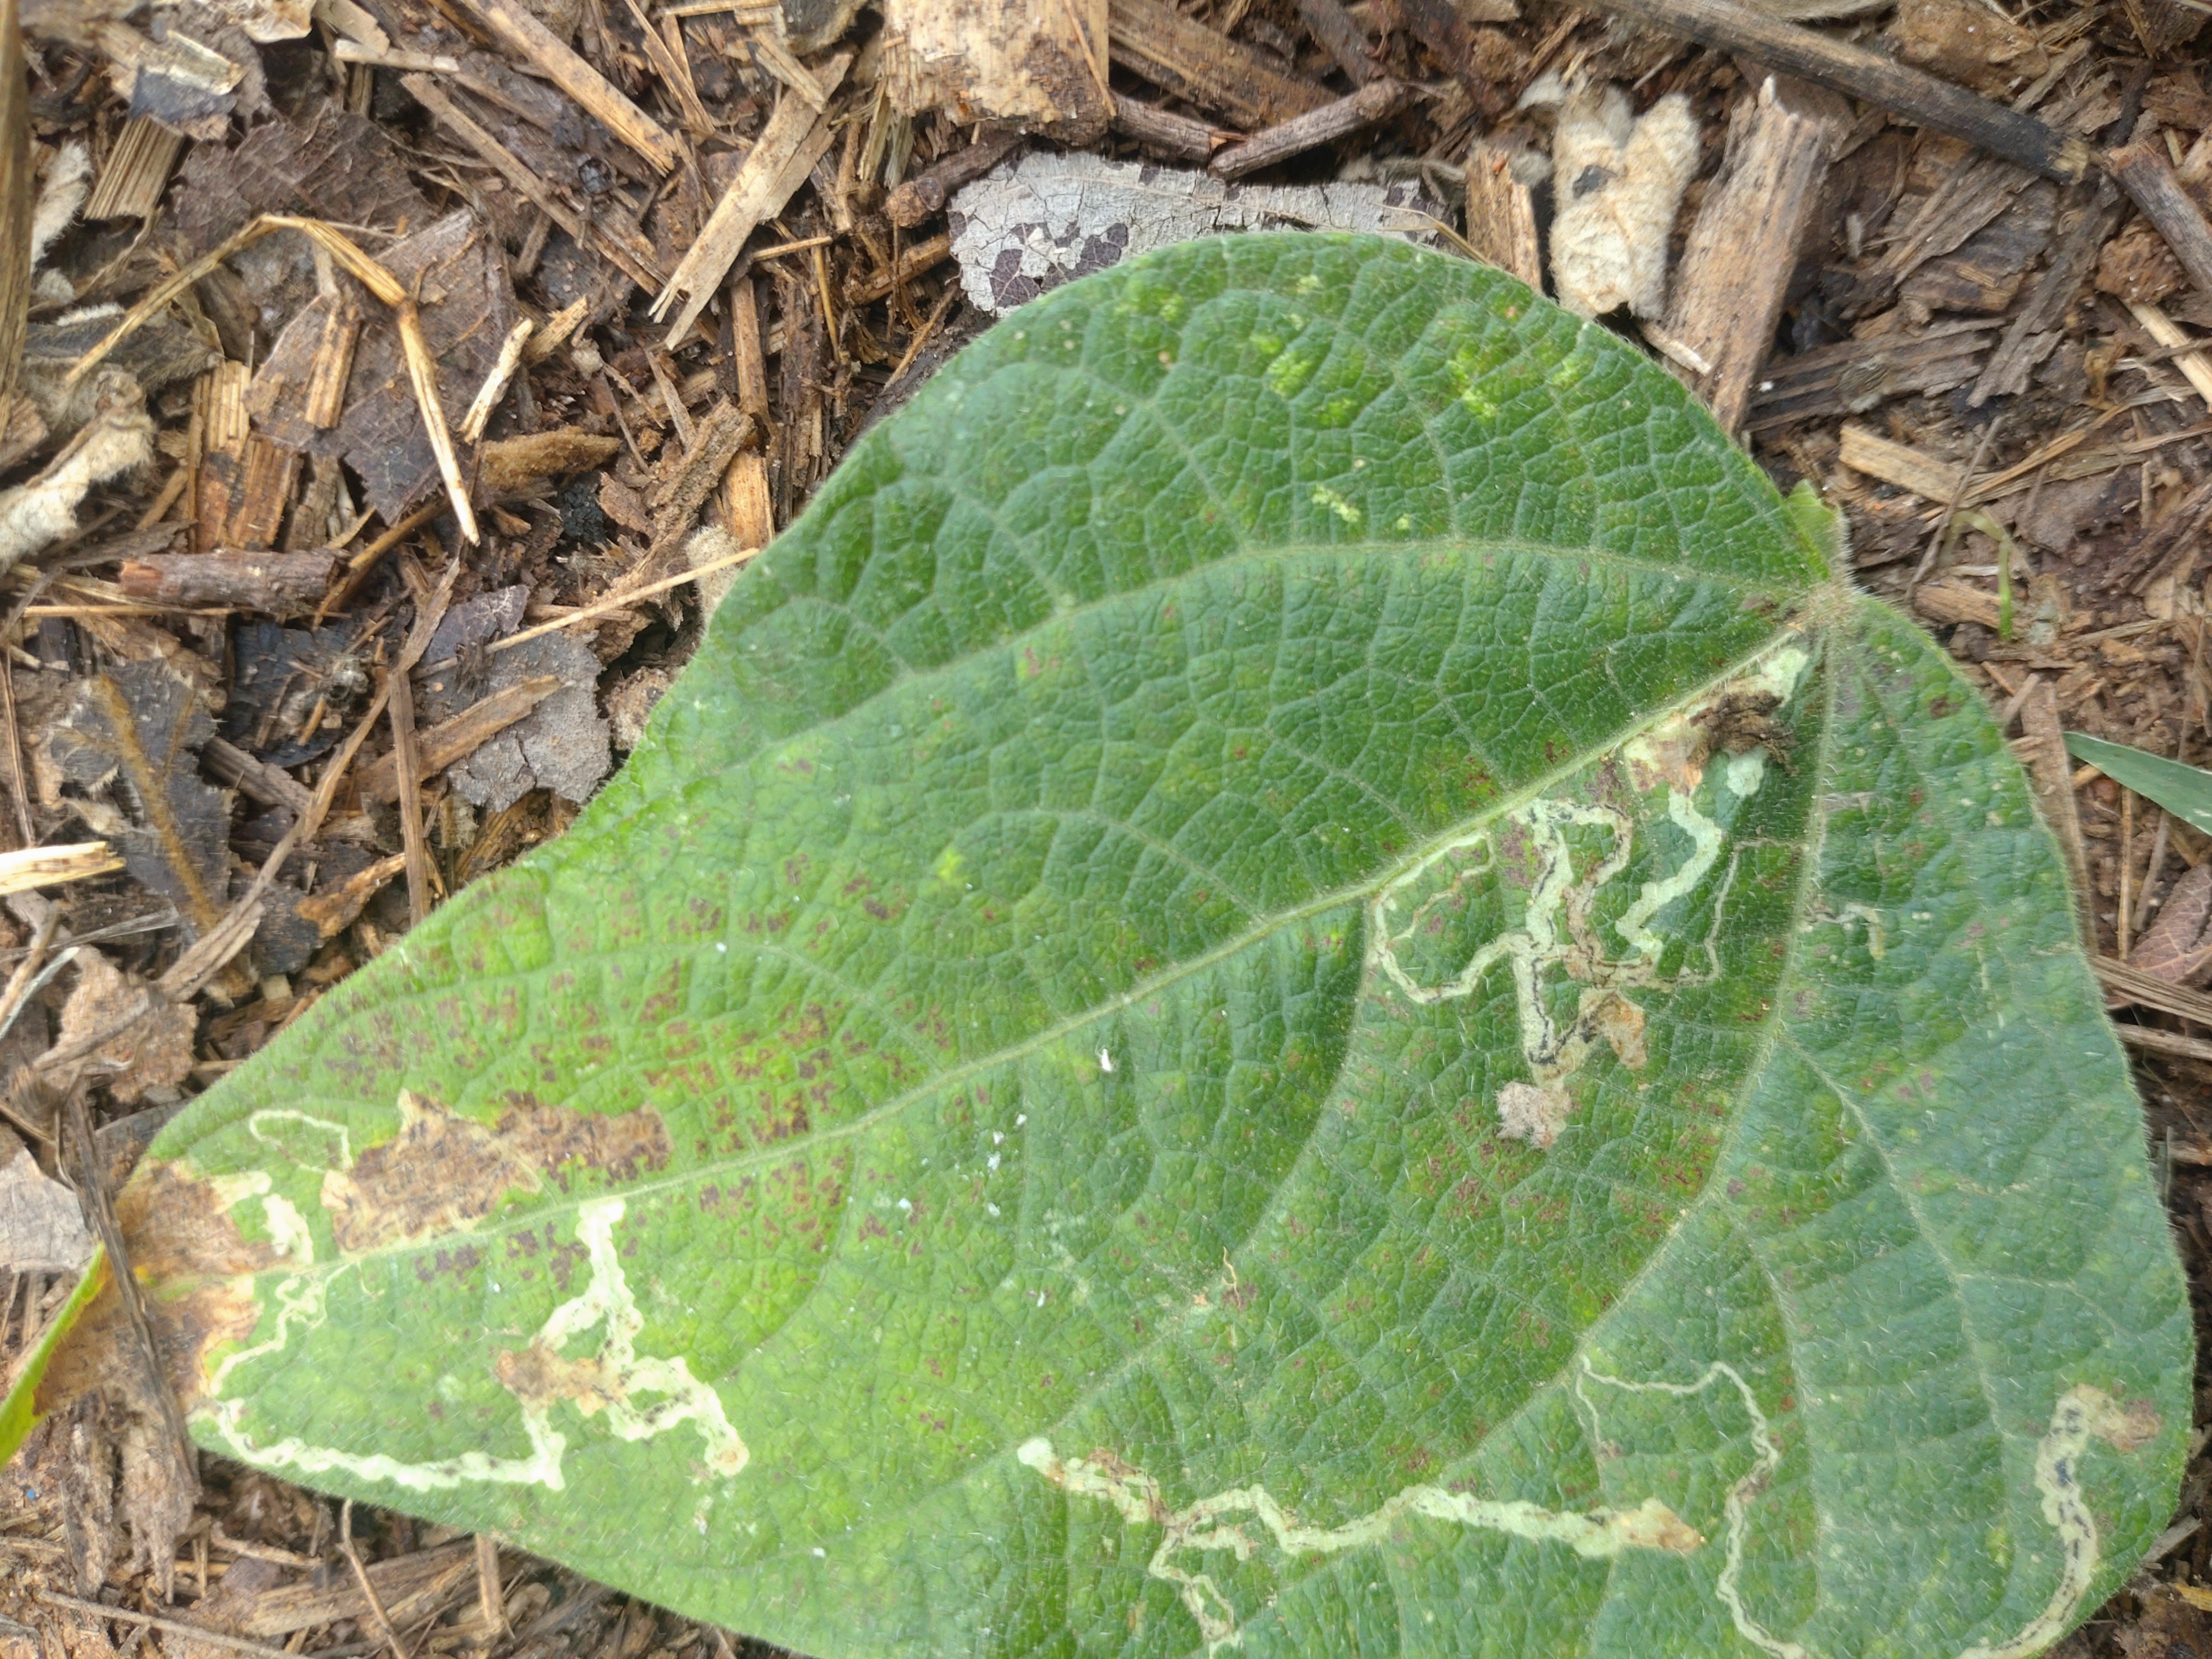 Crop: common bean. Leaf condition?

anthracnose
